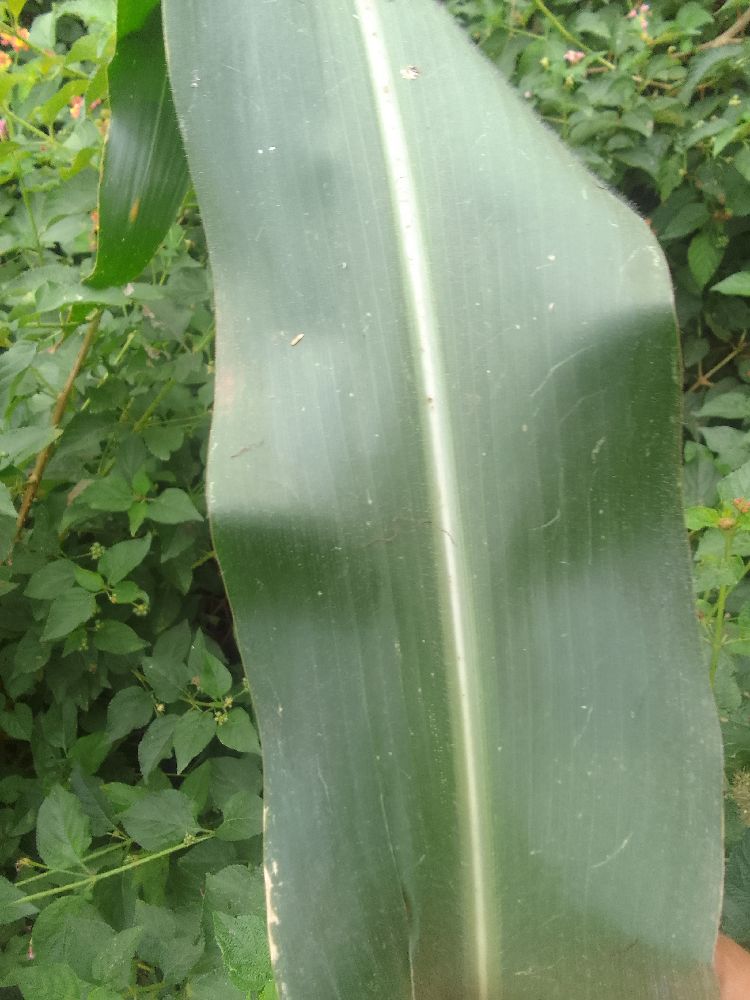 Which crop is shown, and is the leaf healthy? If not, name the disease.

maize, healthy
